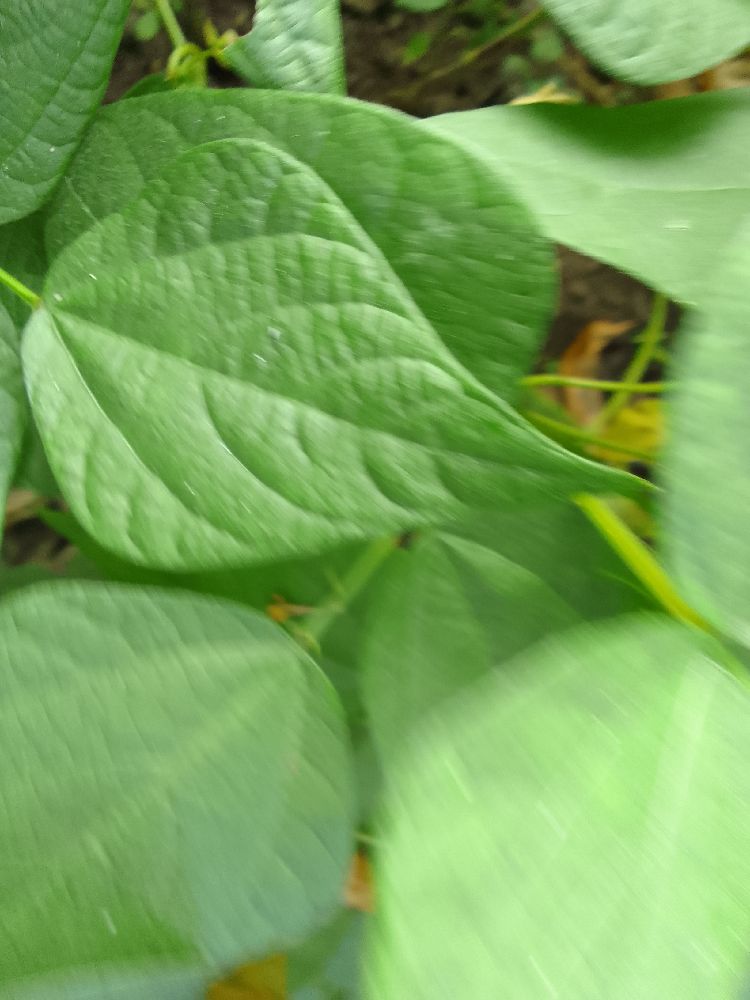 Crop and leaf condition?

common bean, healthy
